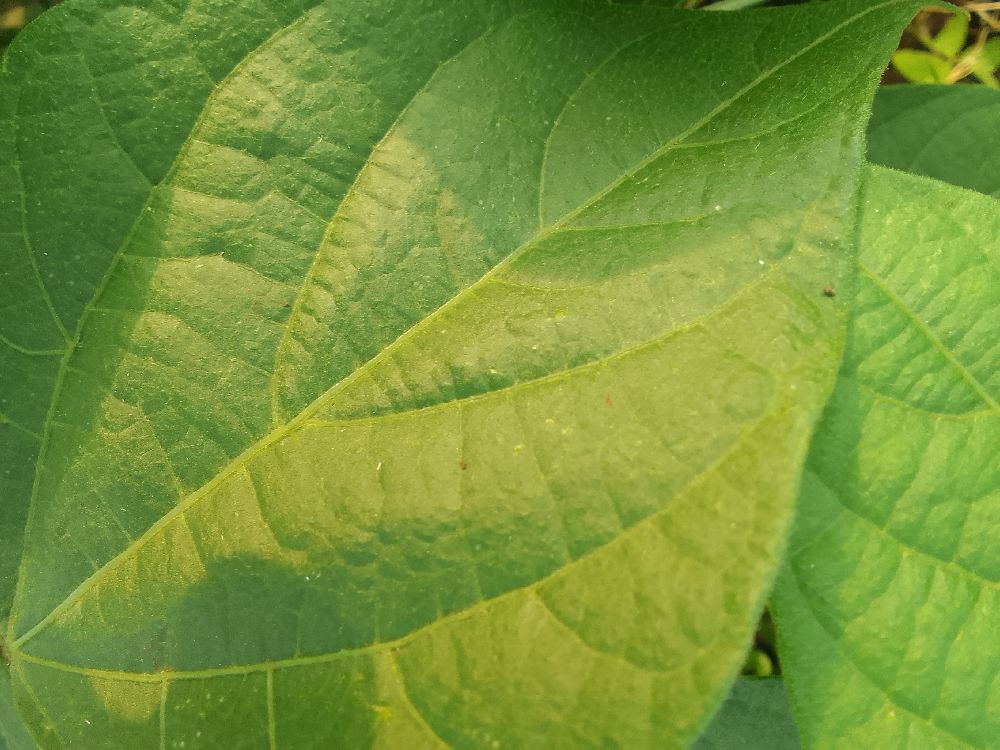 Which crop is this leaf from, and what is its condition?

common bean, healthy
